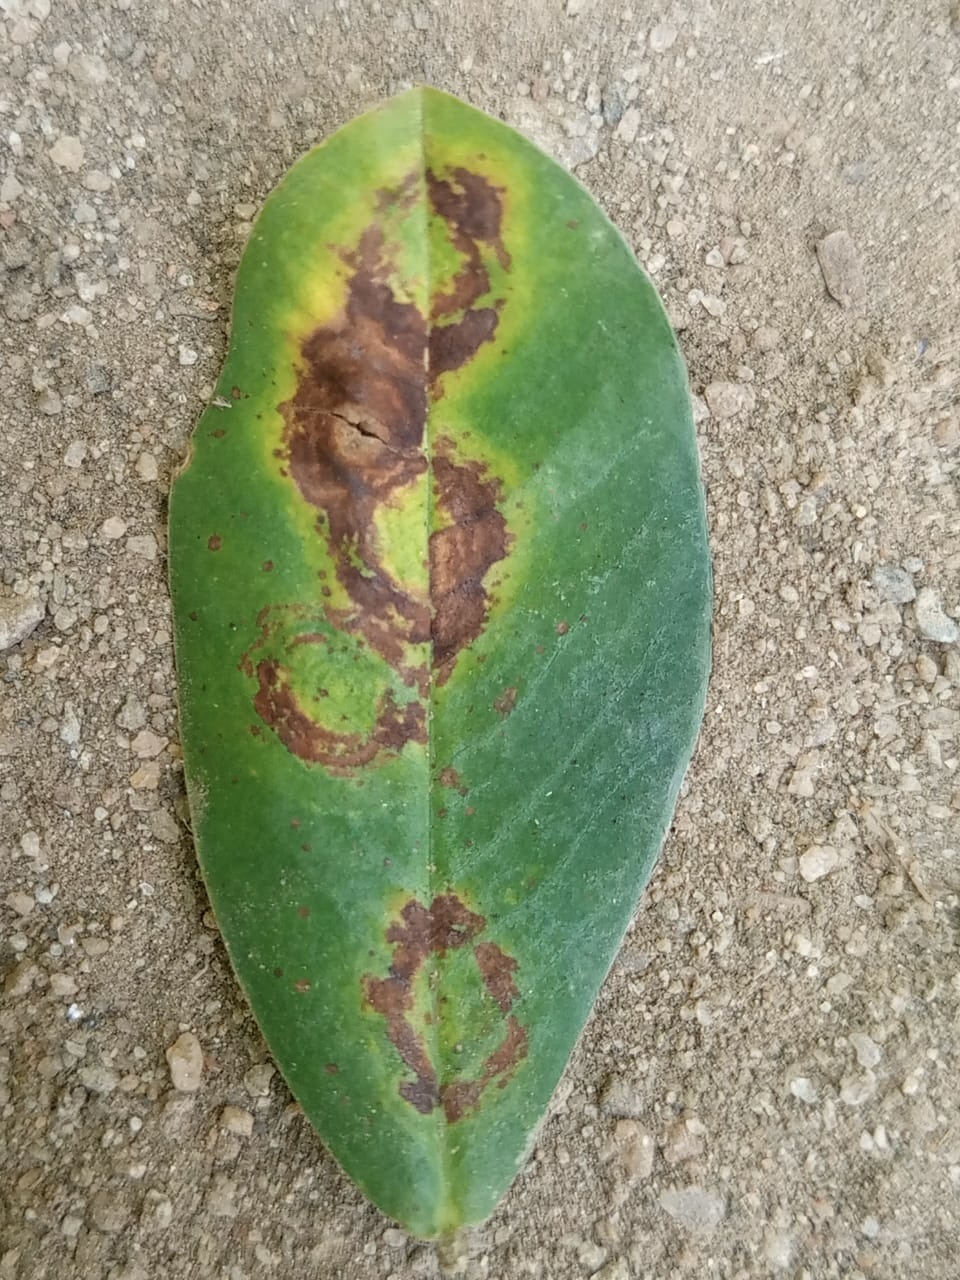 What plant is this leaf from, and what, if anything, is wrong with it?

peanut, phoma arachidicola
